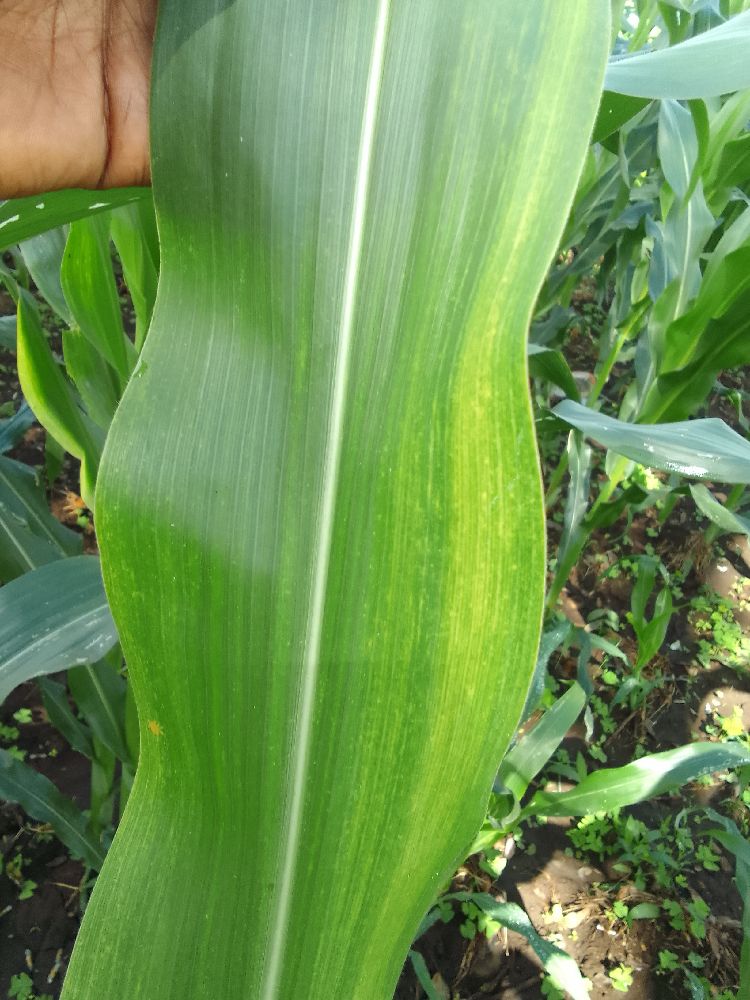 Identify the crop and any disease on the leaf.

maize, maize lethal necrosis
